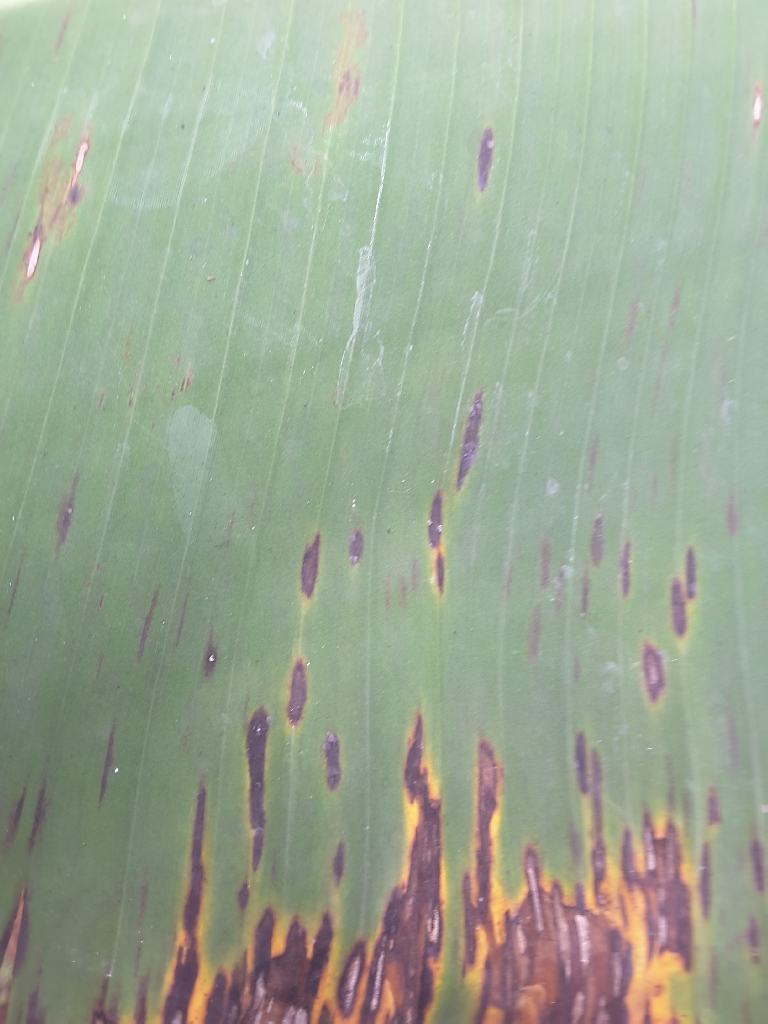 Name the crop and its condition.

banana, black sigatoka
